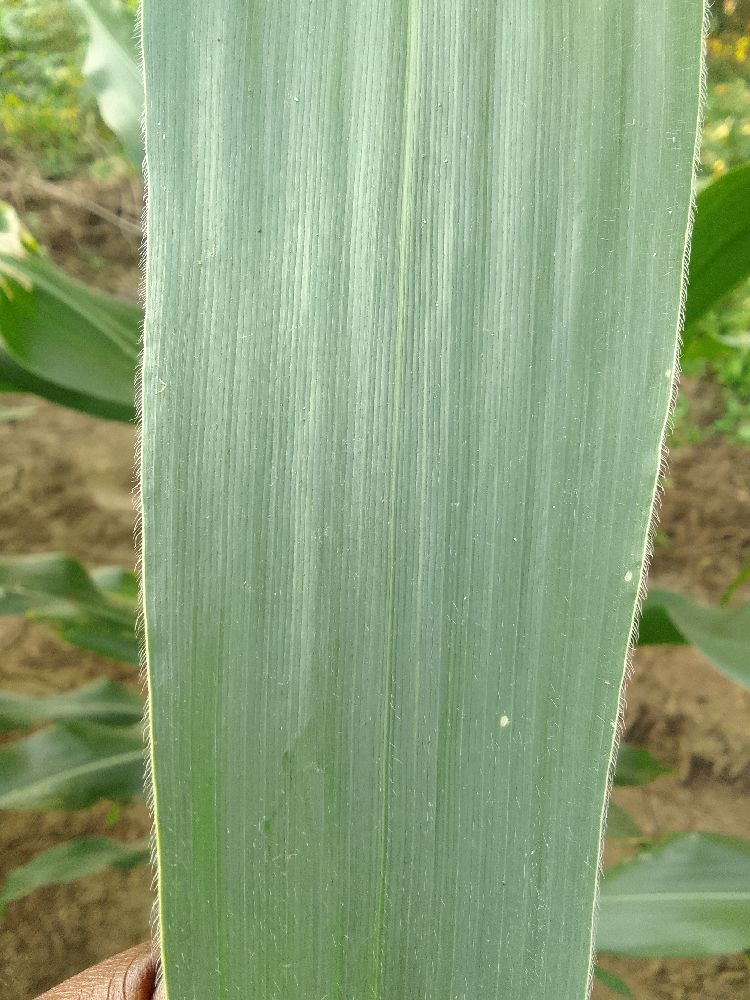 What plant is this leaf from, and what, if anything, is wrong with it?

maize, healthy
